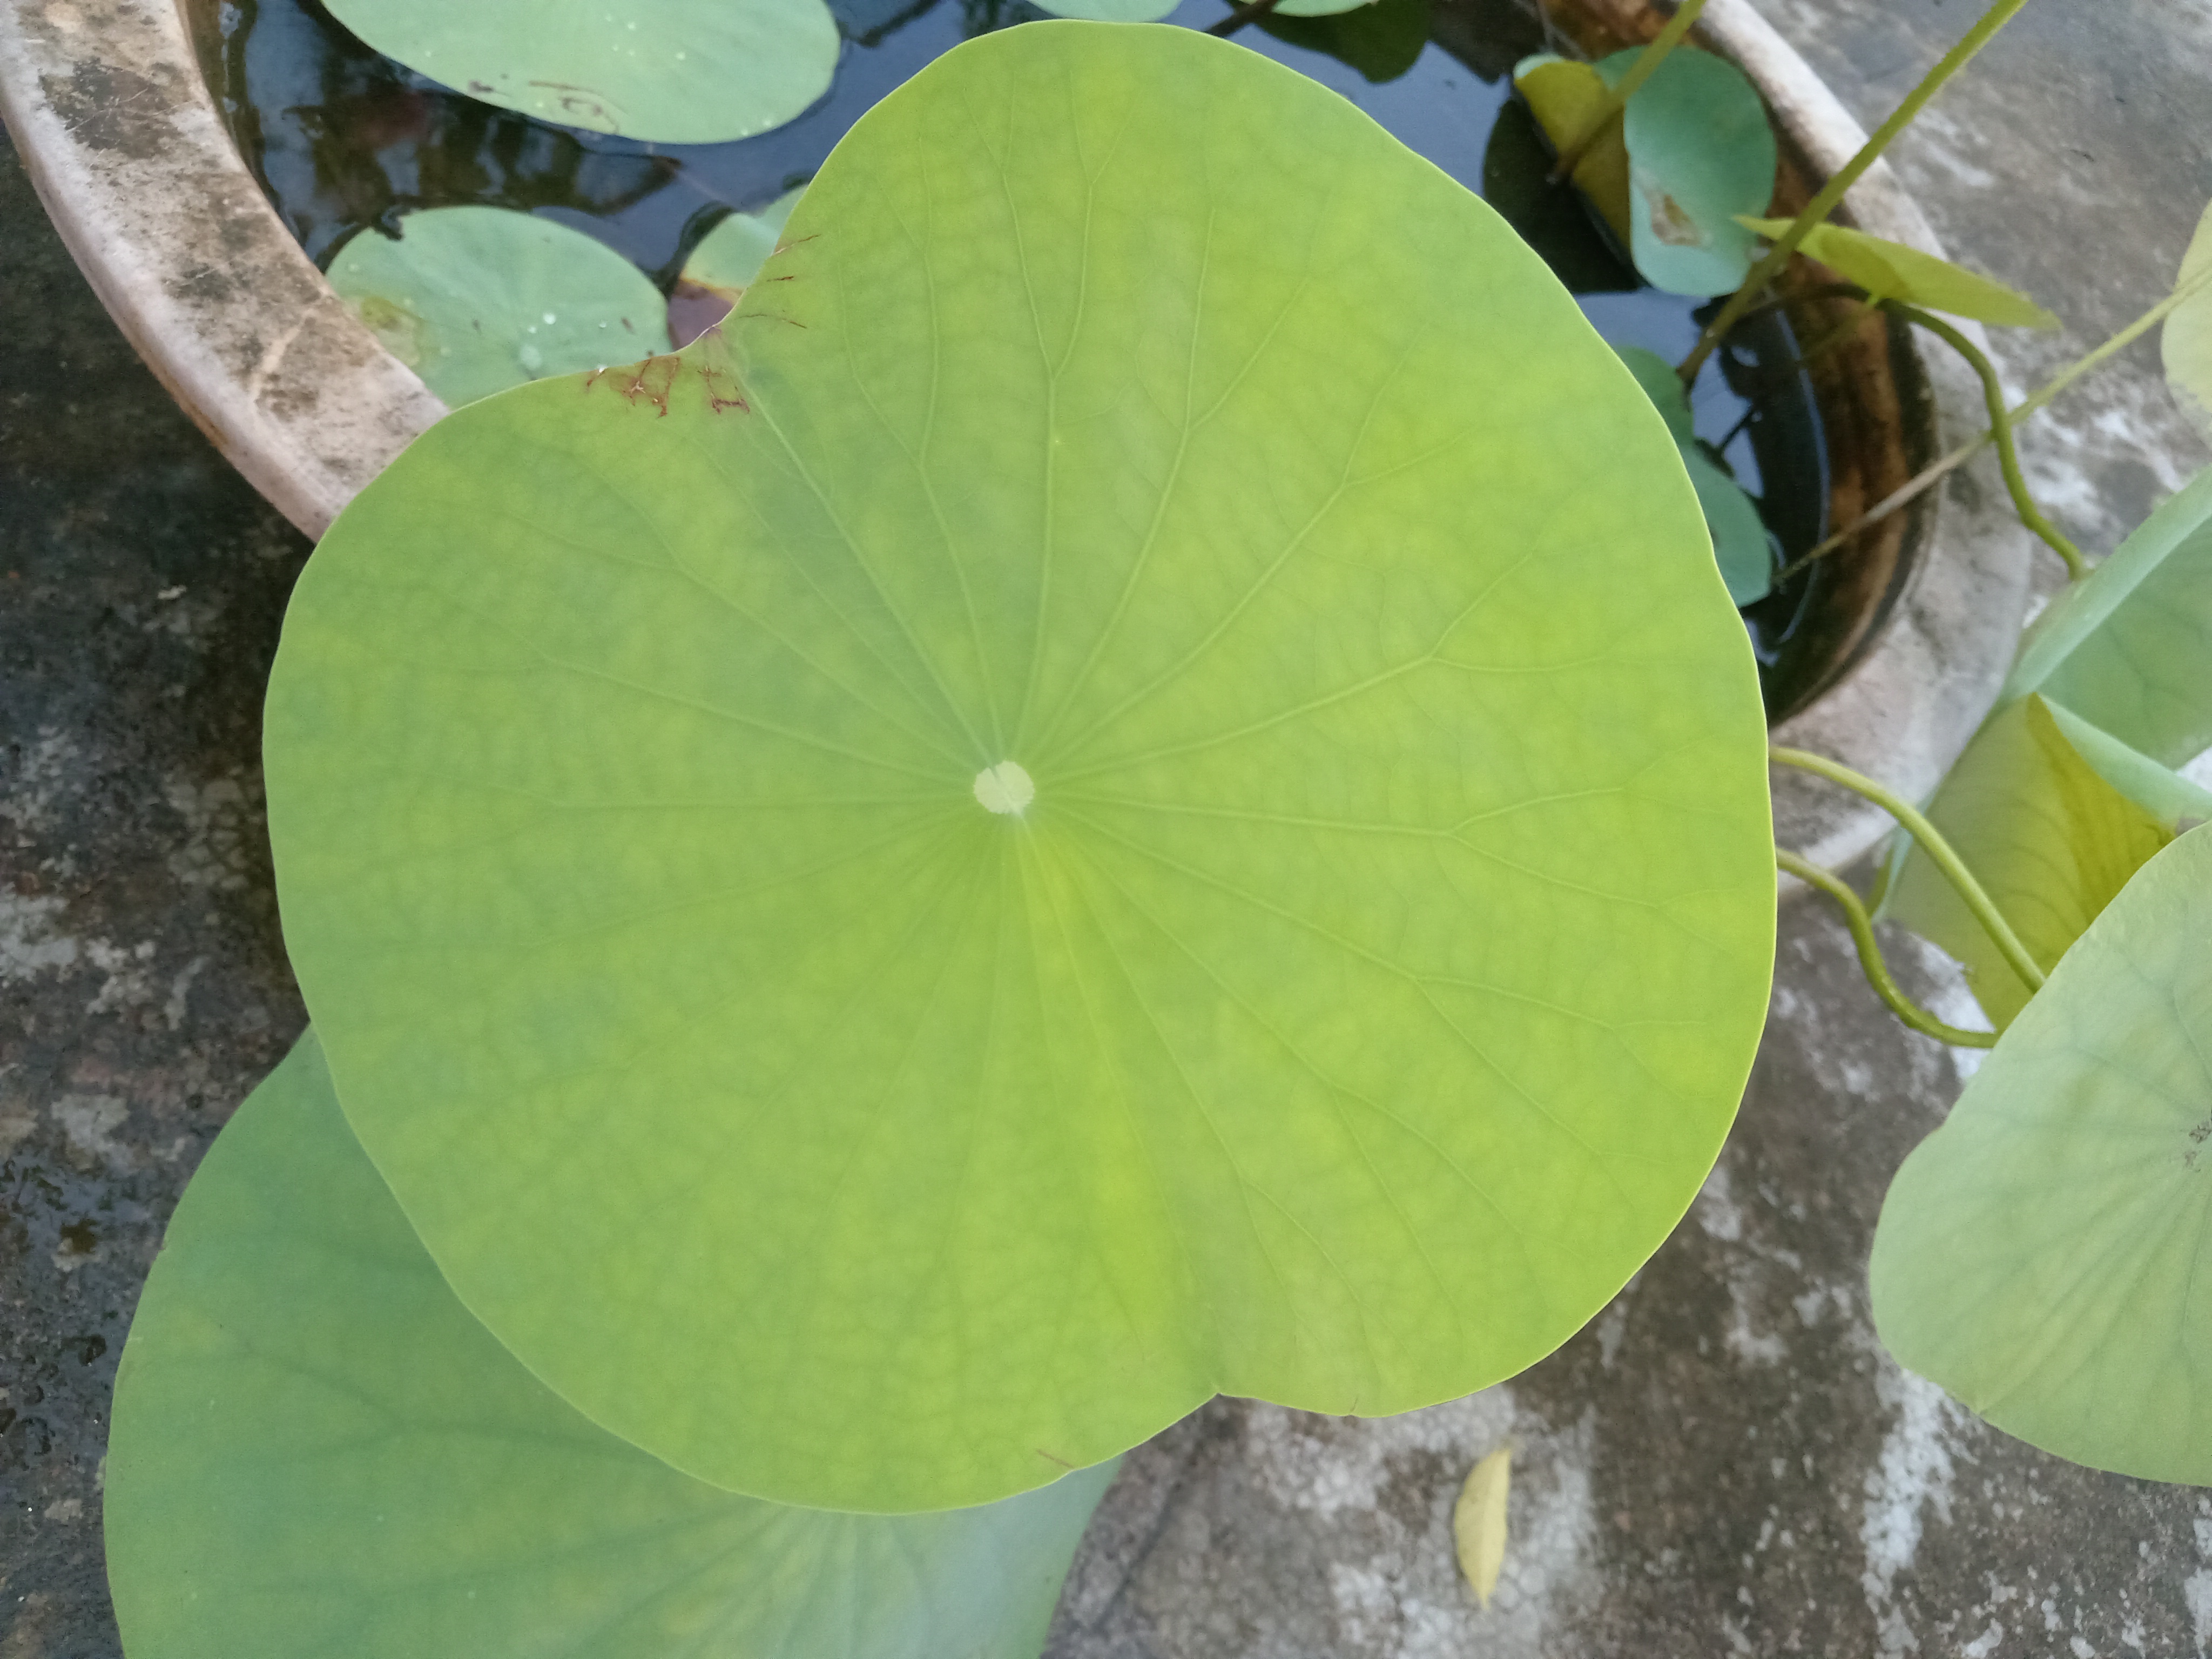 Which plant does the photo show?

lotus
